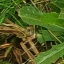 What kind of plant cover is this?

structured weed
